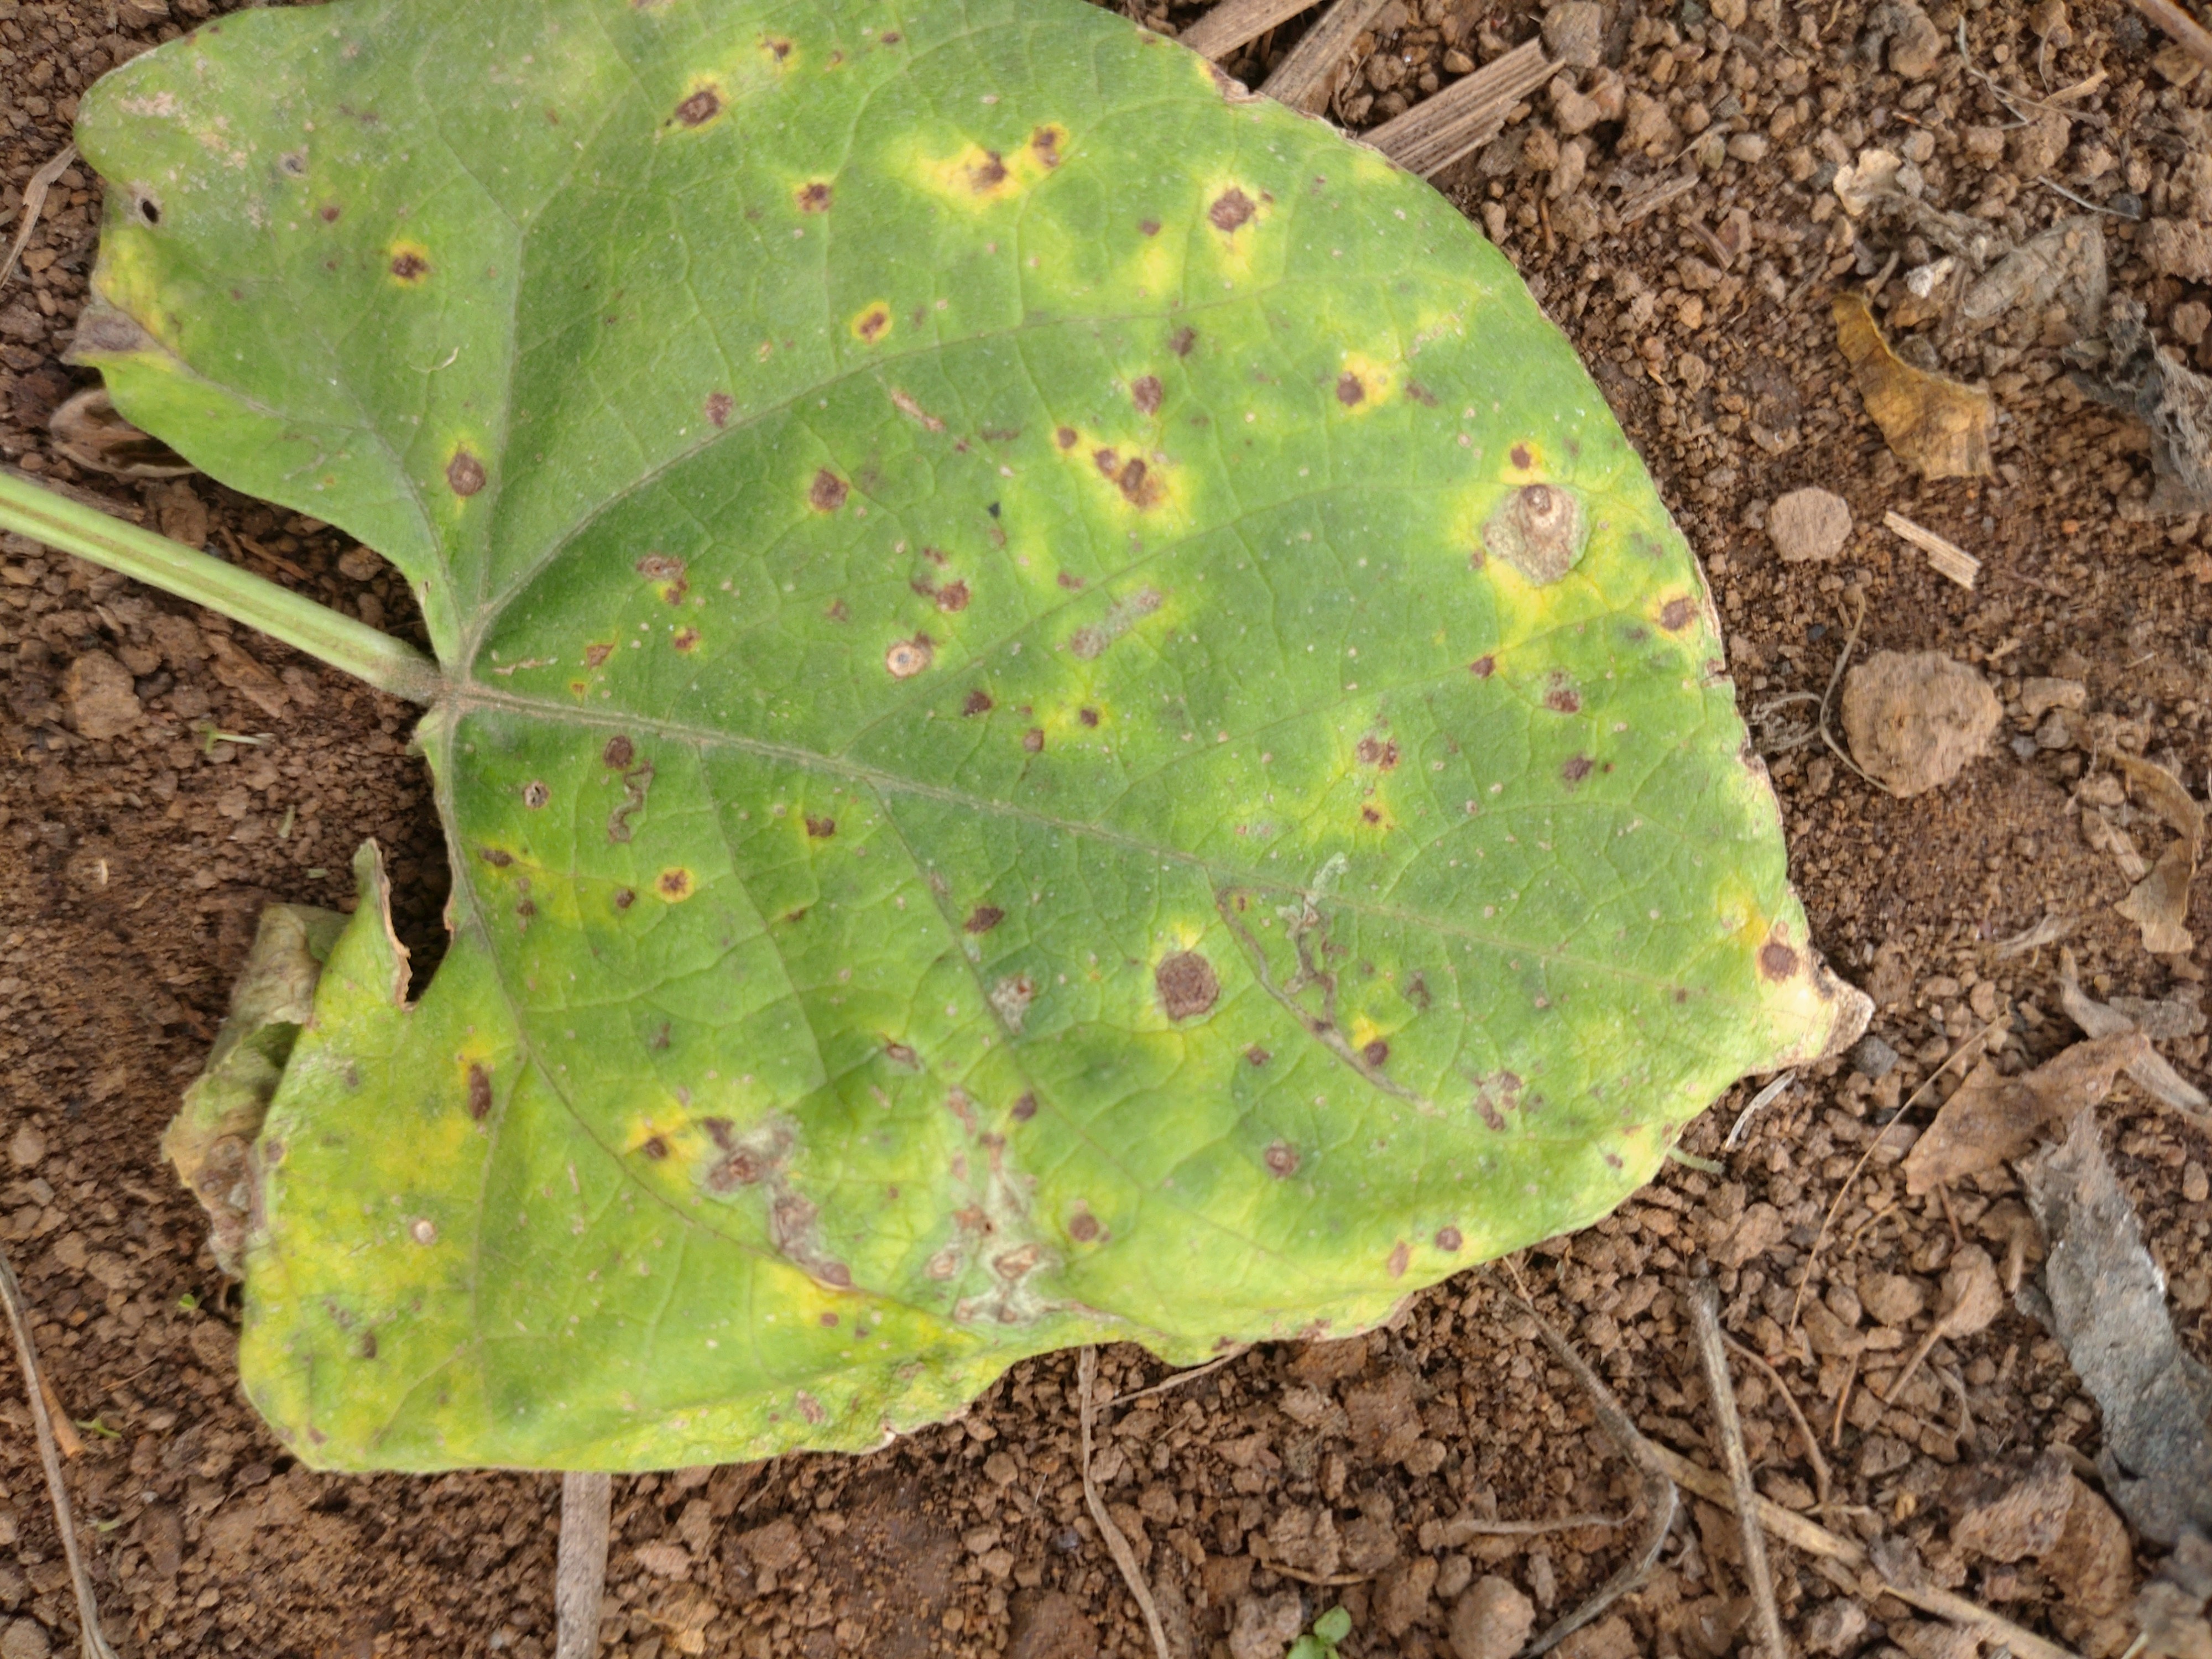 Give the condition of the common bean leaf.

rust
